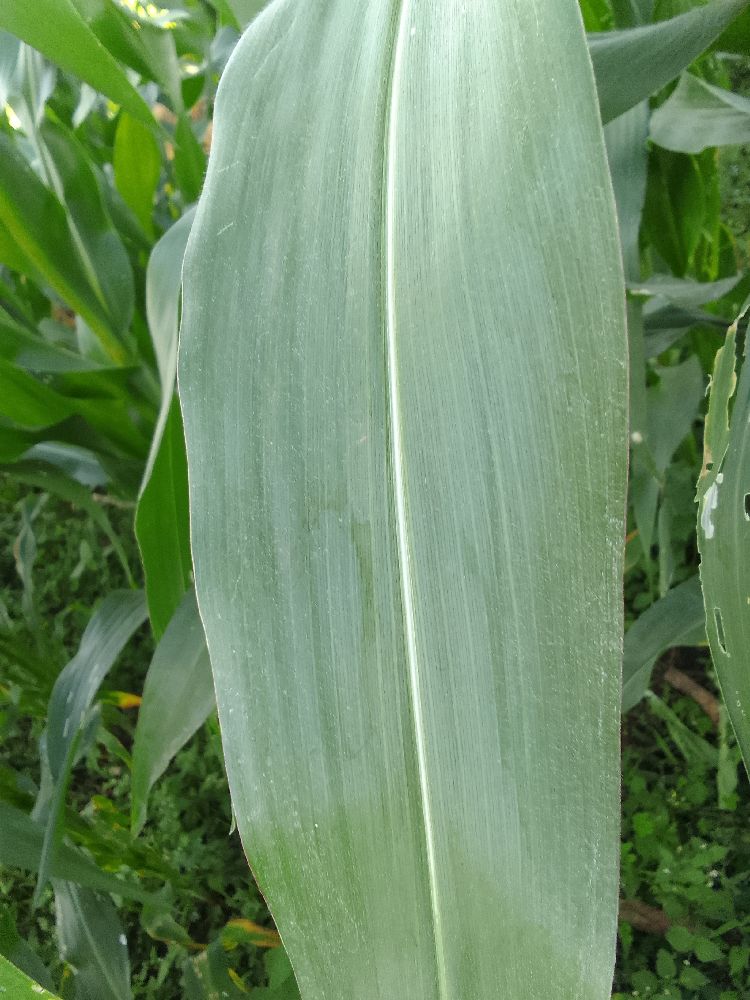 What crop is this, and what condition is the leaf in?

maize, healthy
